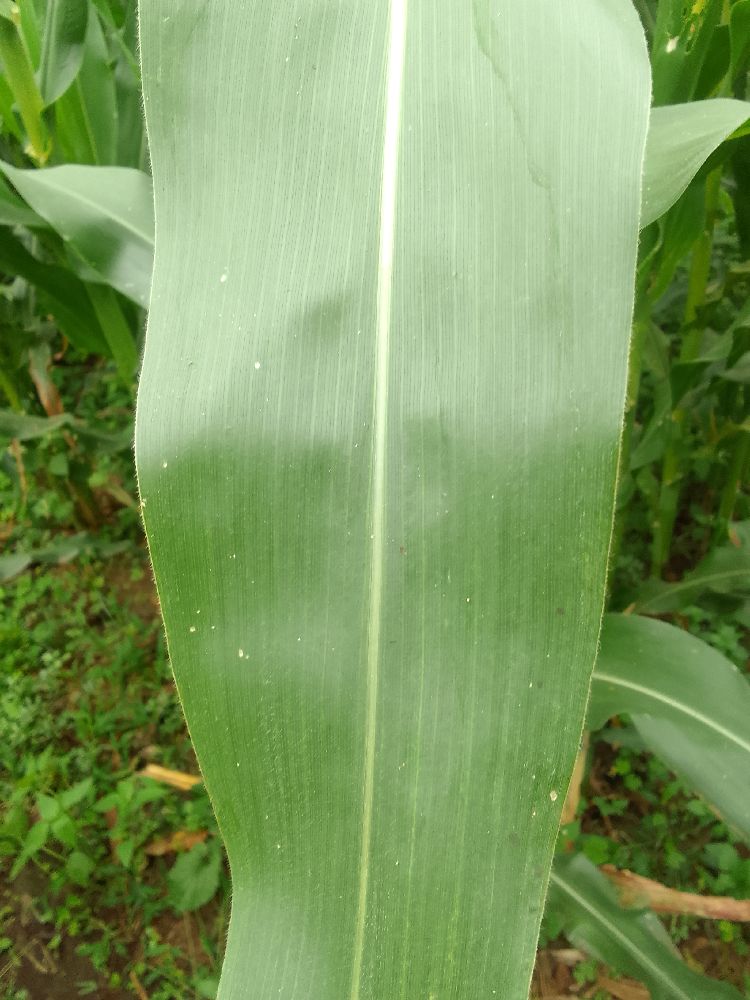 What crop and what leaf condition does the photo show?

maize, healthy
